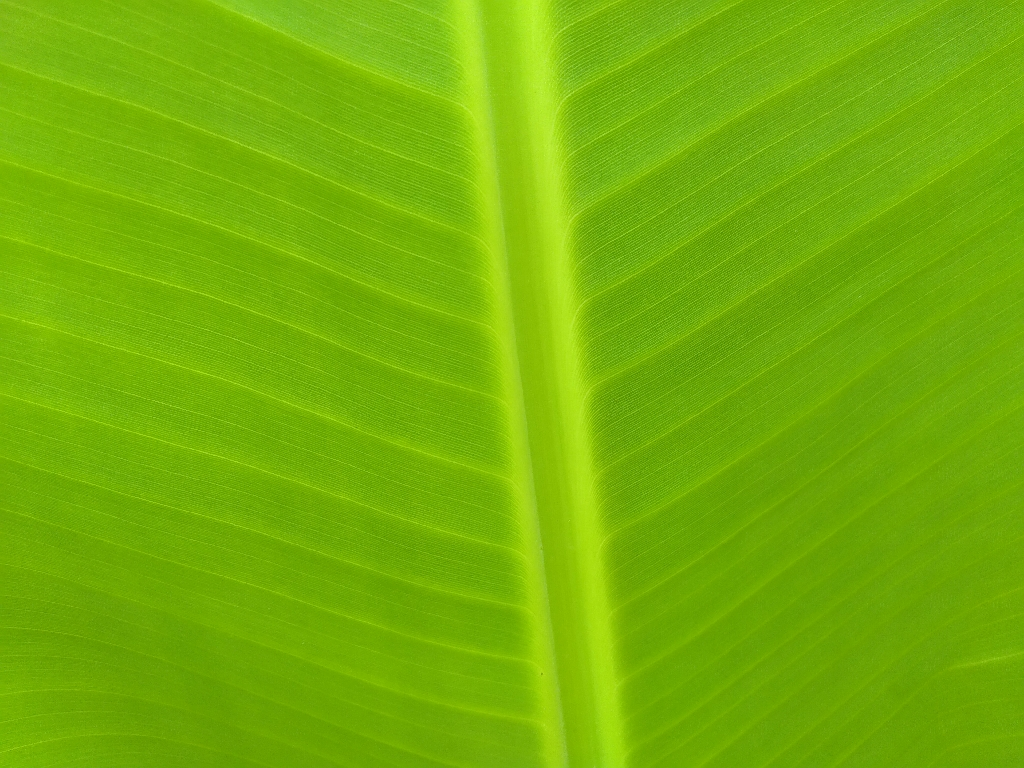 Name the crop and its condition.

banana, healthy
